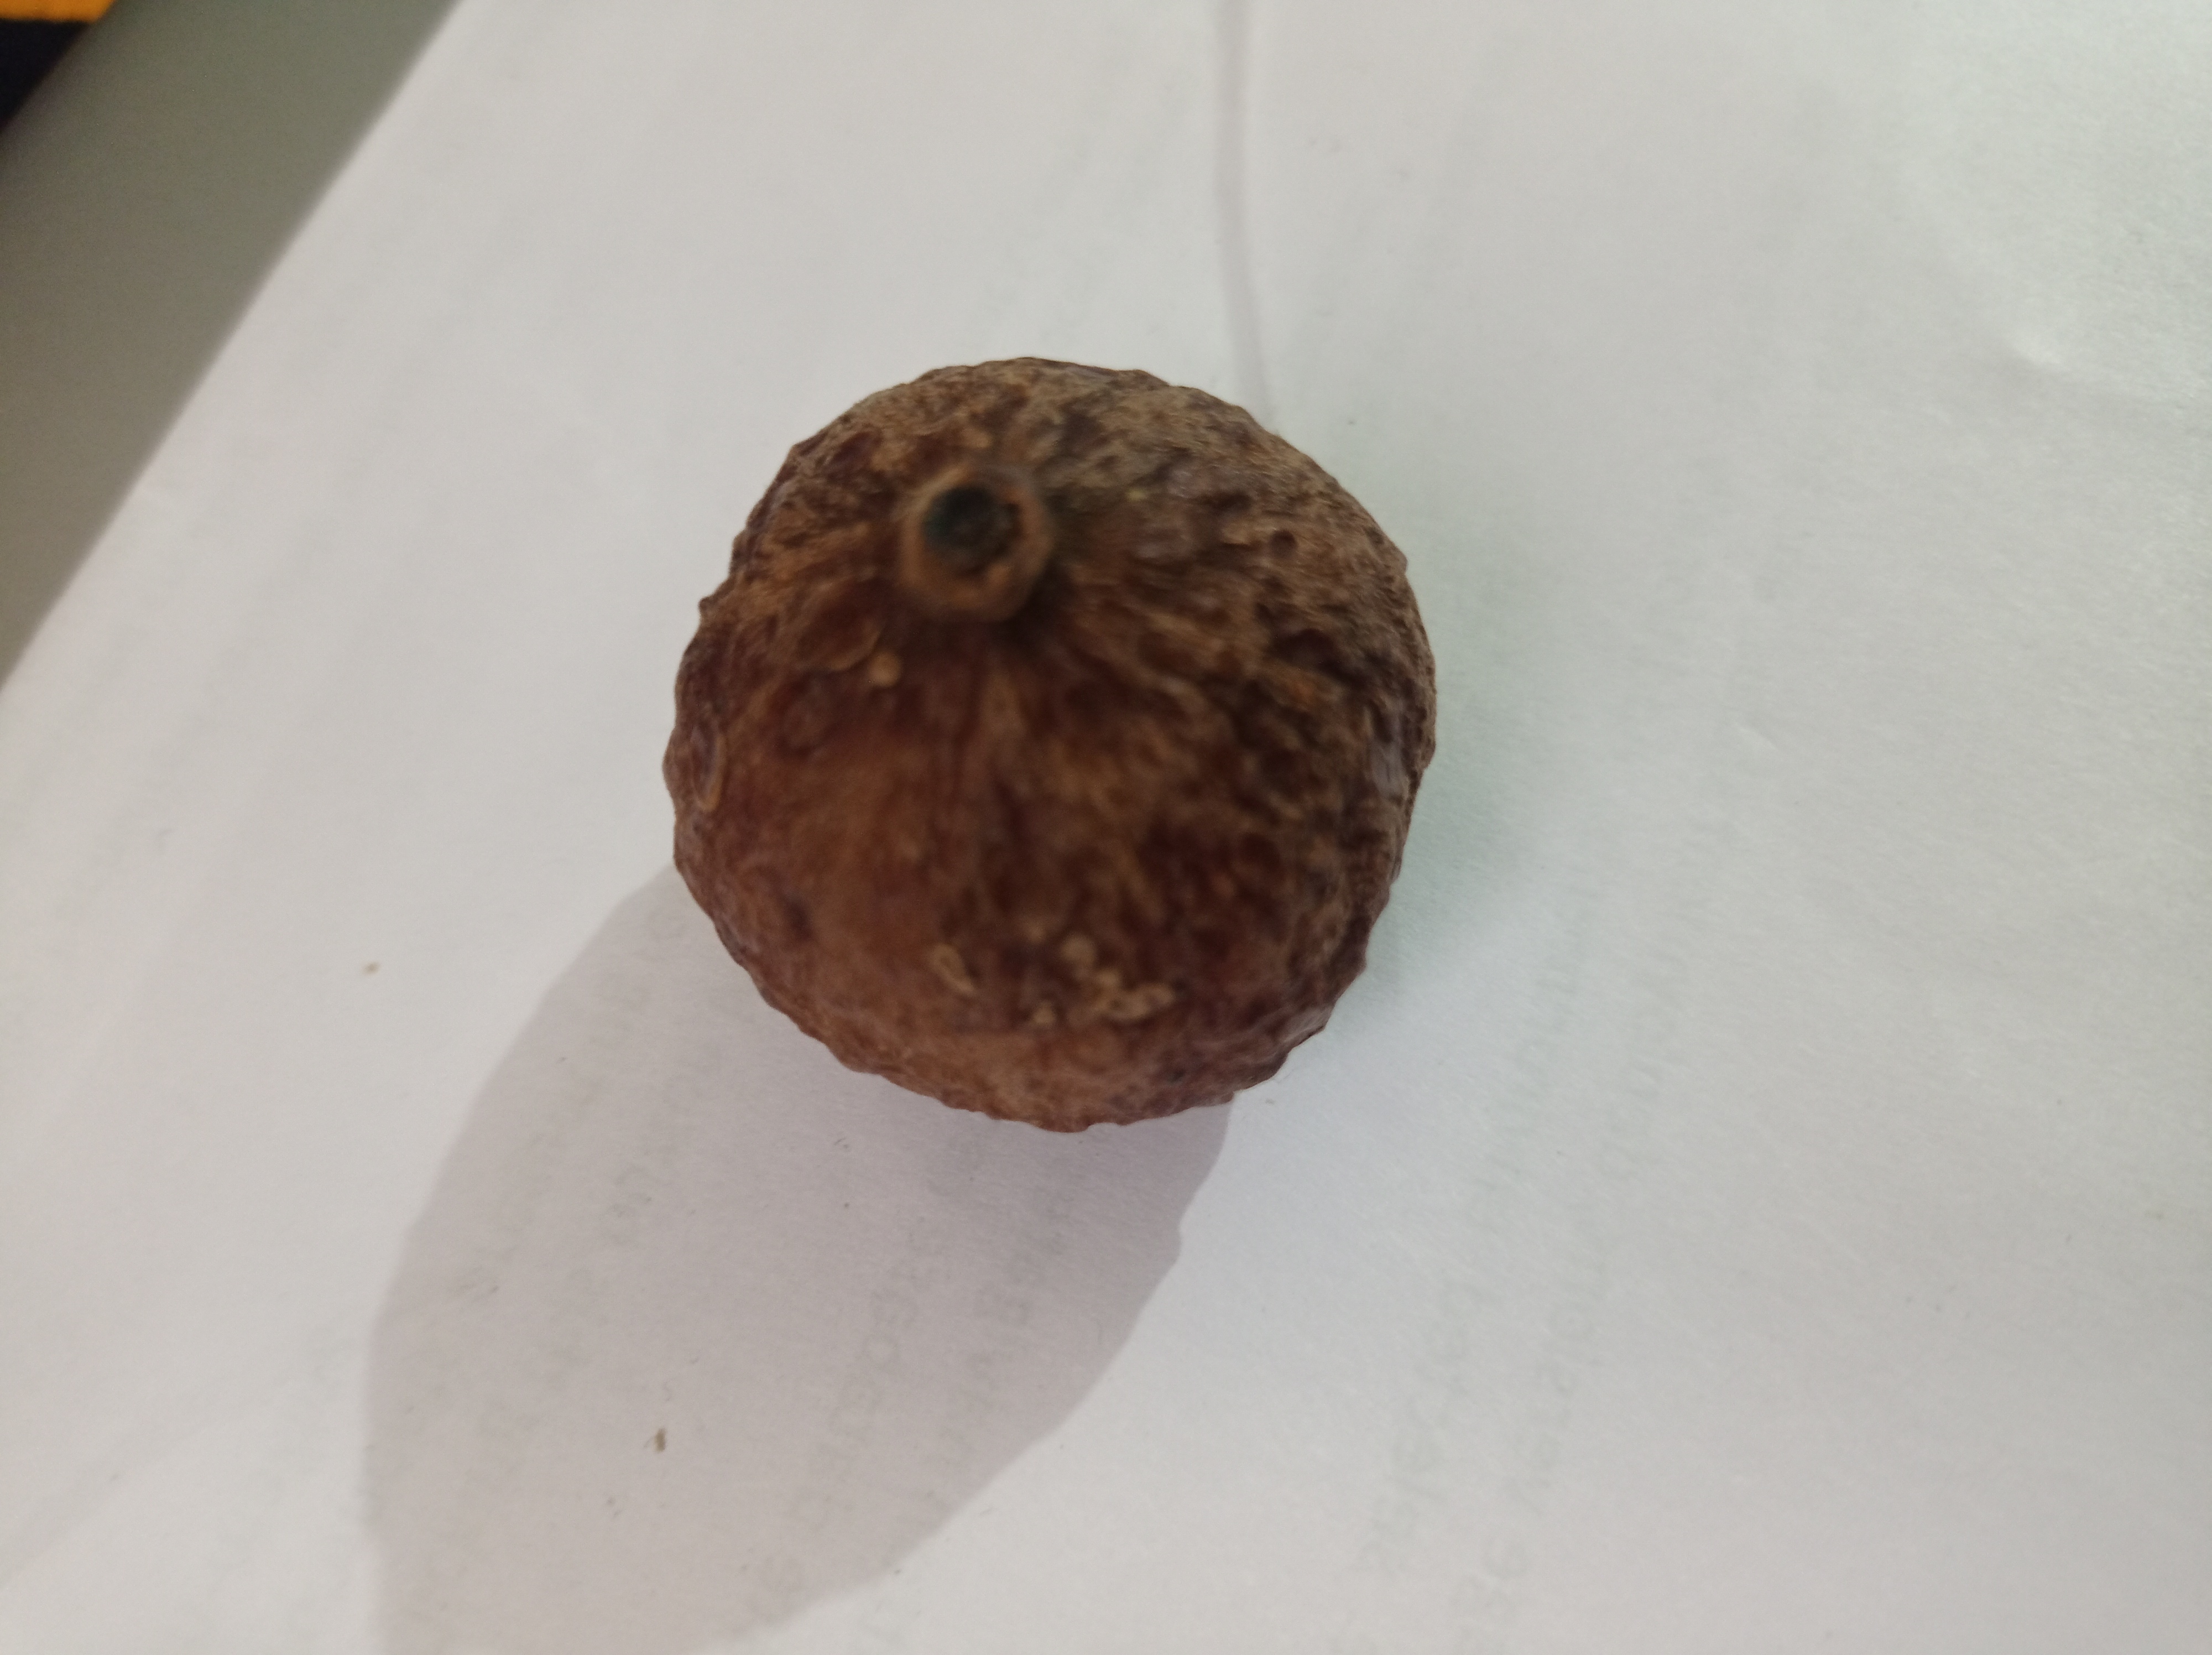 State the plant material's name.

madanphal
